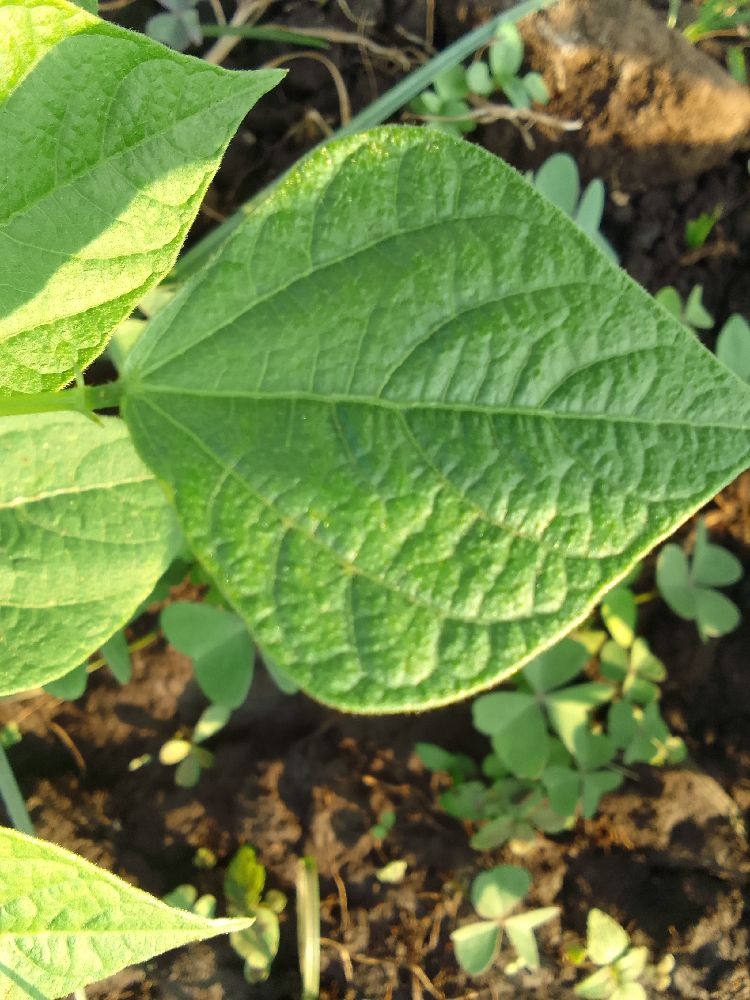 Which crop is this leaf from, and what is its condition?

common bean, healthy
